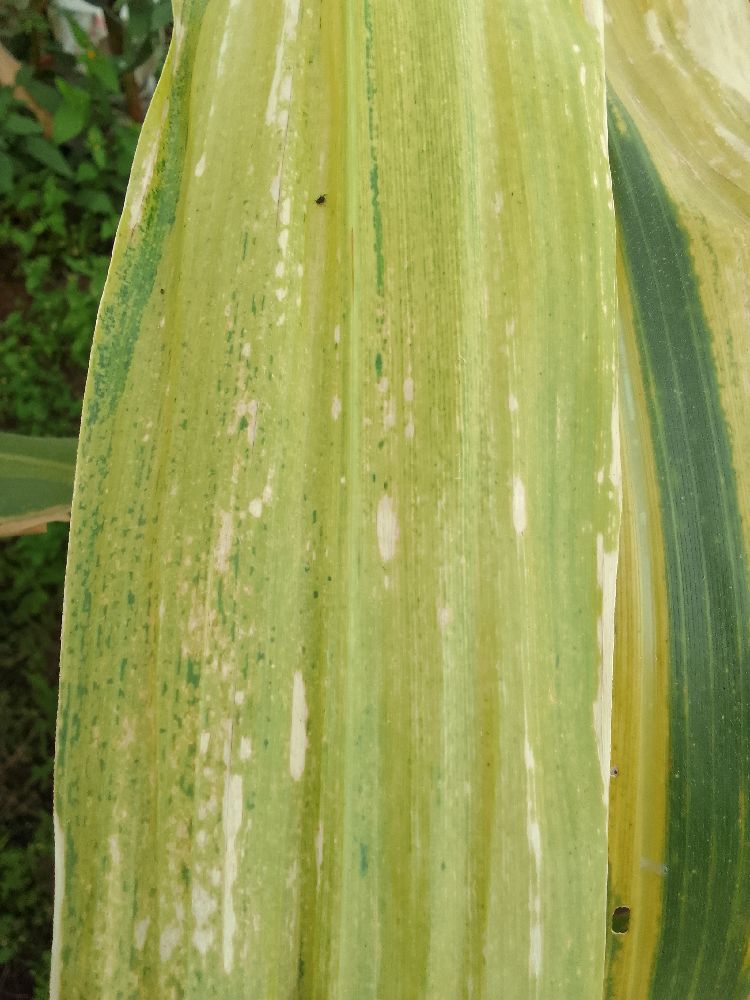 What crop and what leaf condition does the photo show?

maize, maize lethal necrosis
